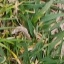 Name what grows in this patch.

grass
